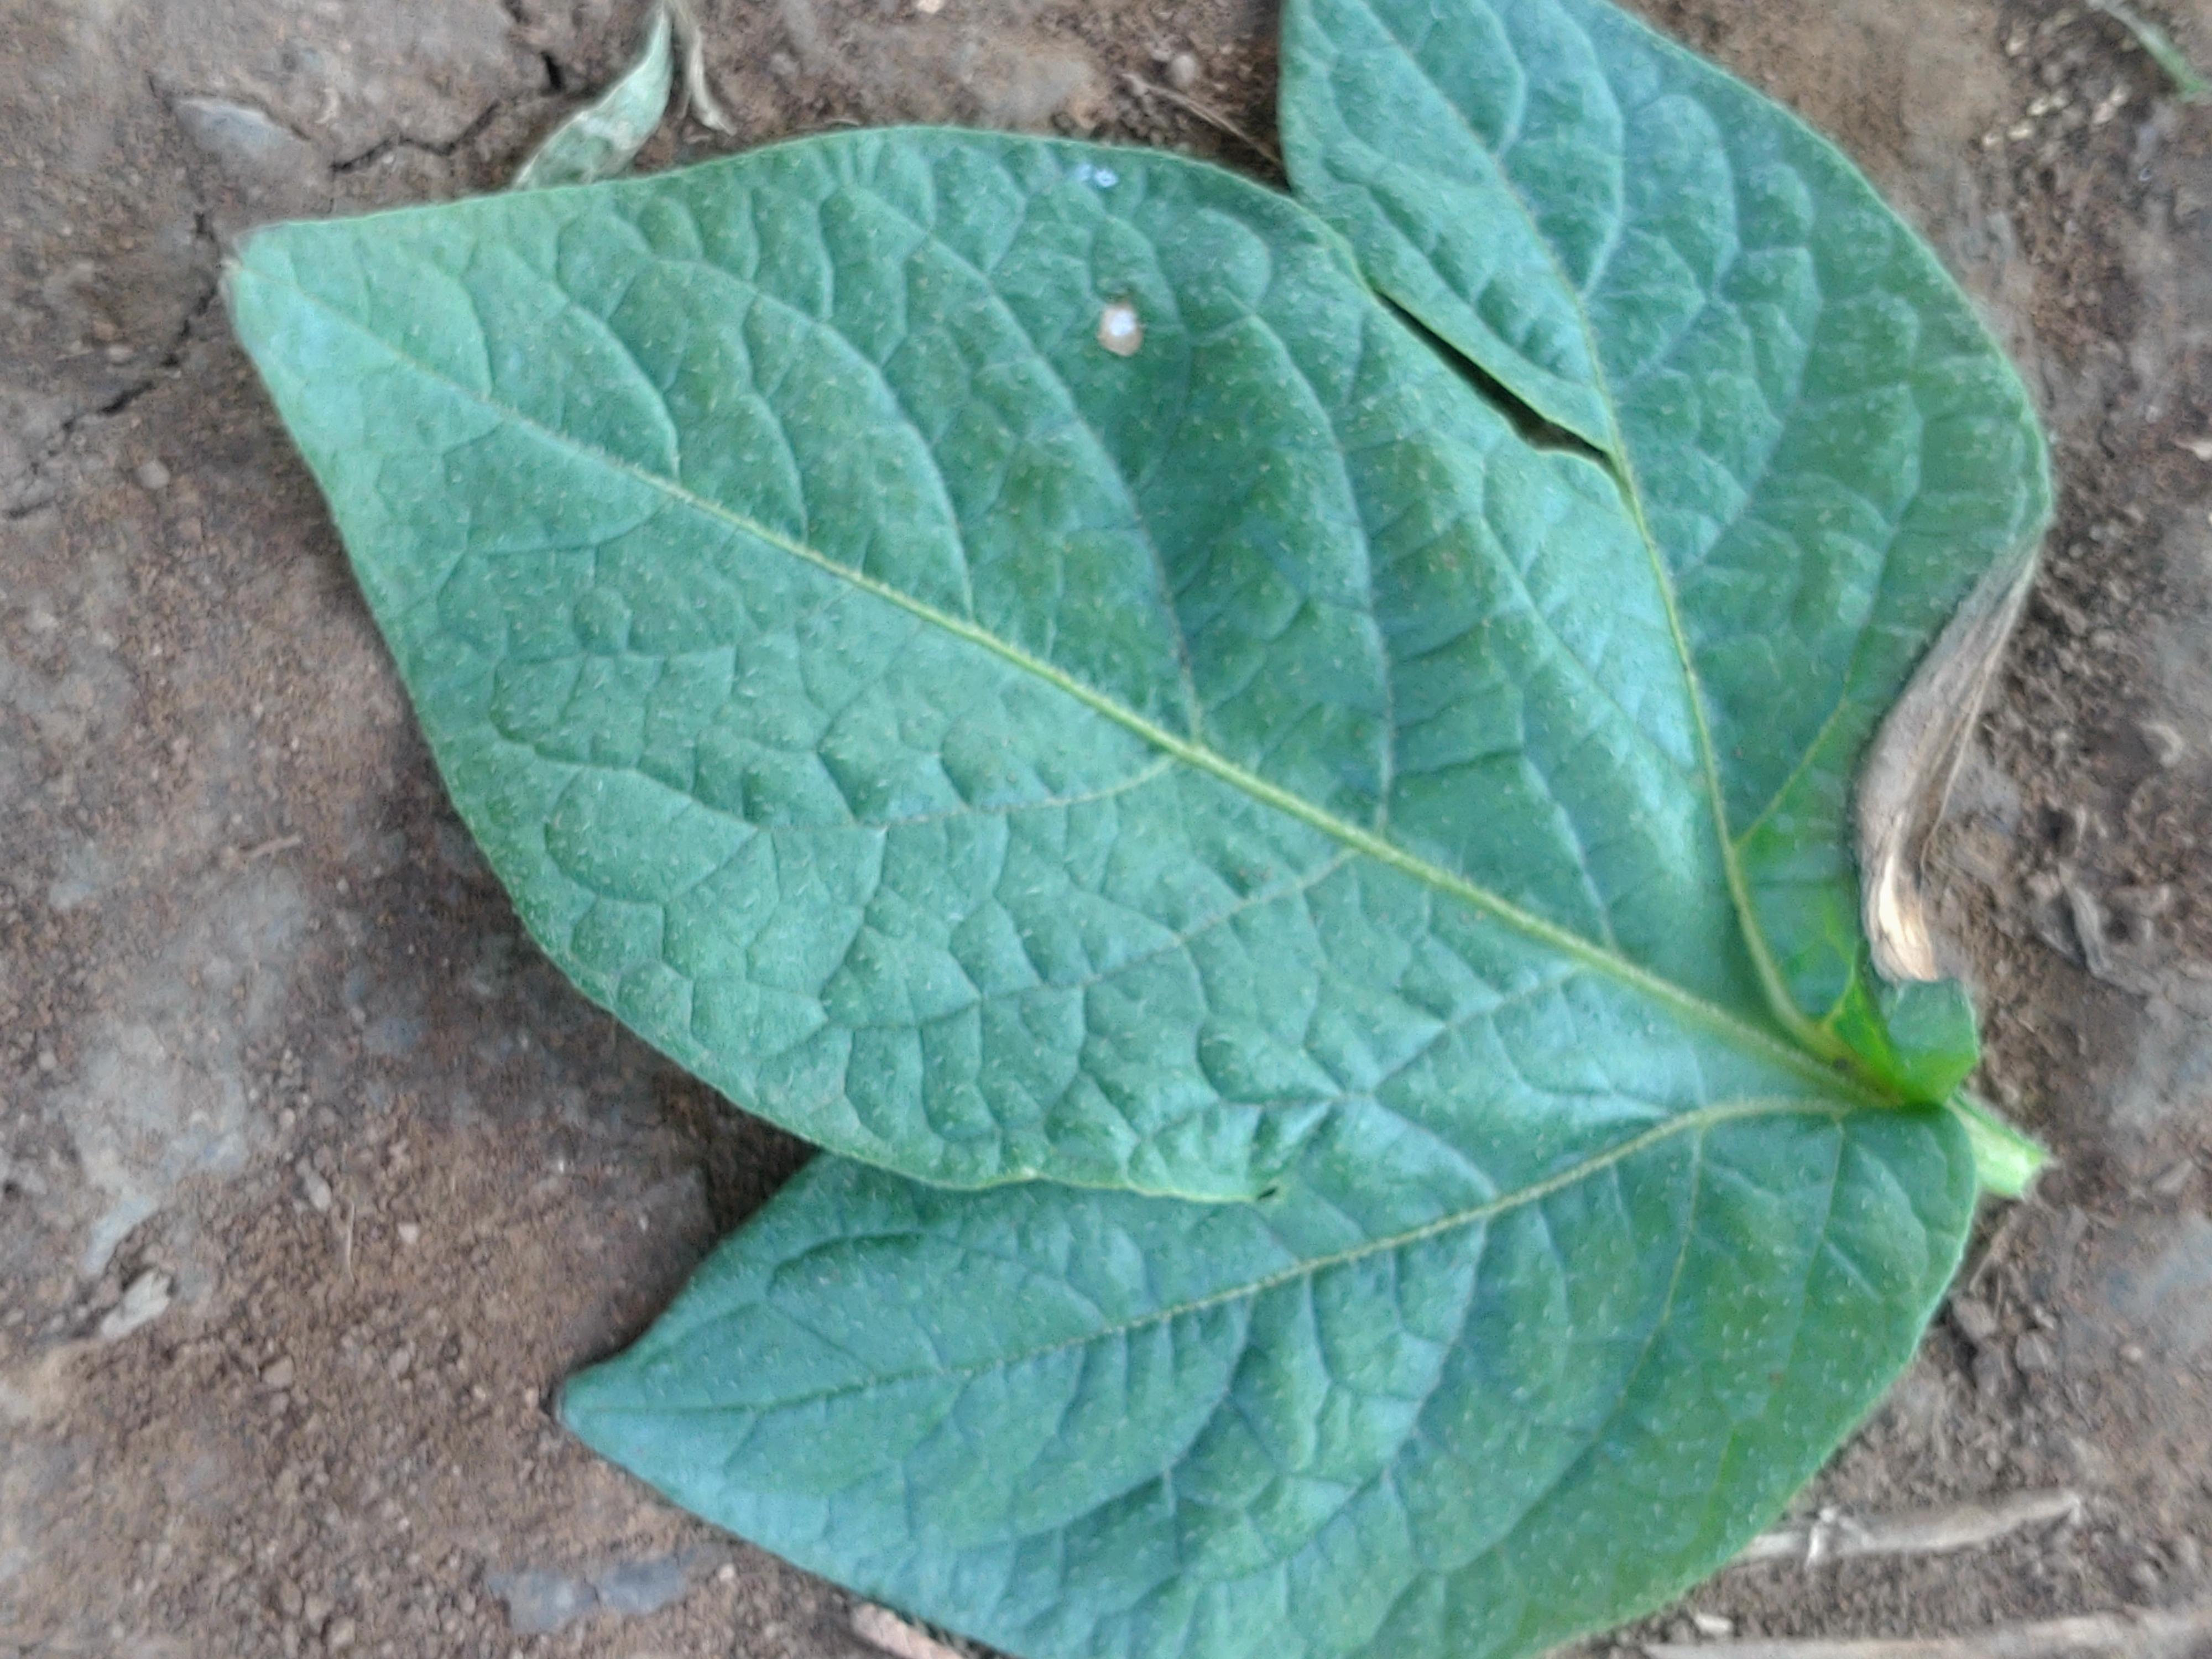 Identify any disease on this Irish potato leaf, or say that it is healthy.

early blight
